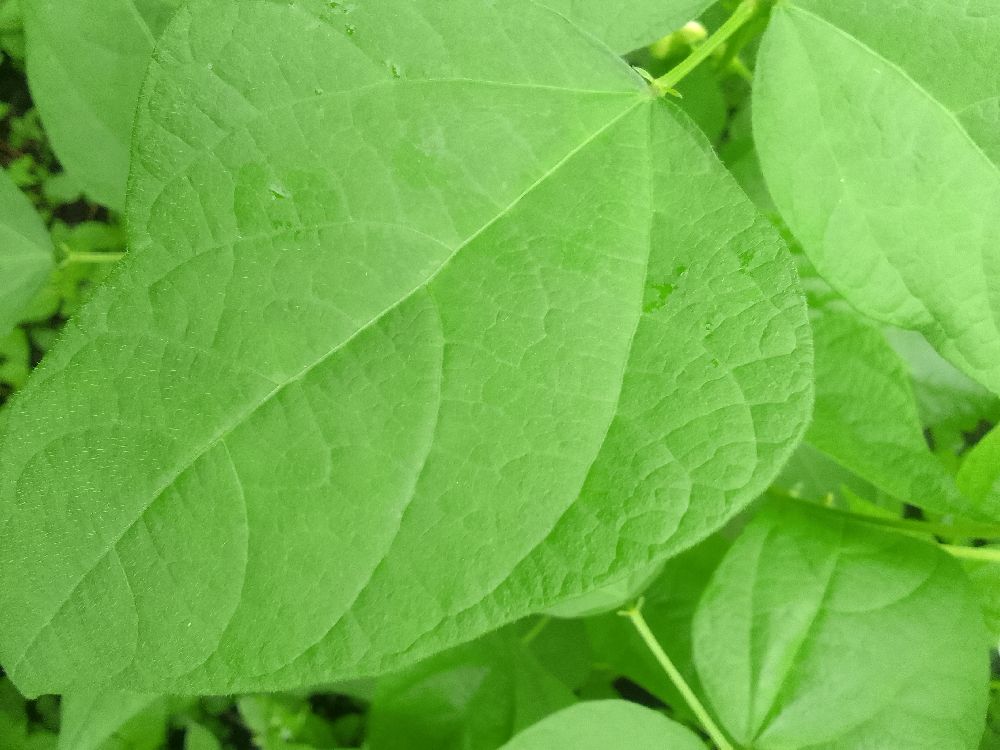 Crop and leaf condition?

common bean, healthy
